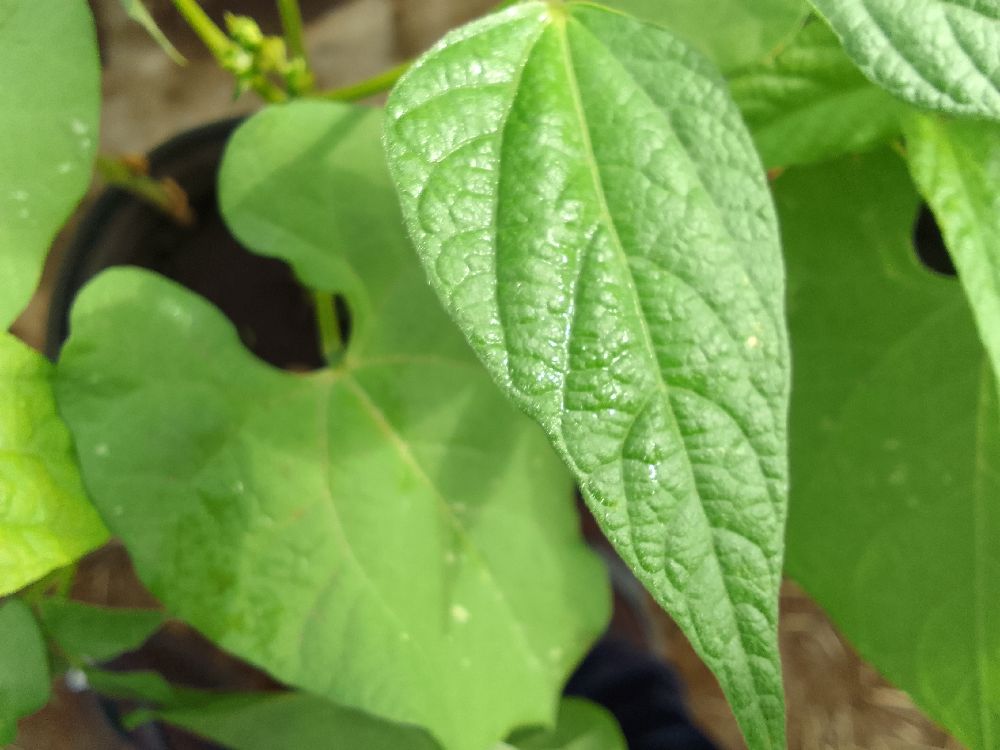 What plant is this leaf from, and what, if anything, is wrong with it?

common bean, healthy
